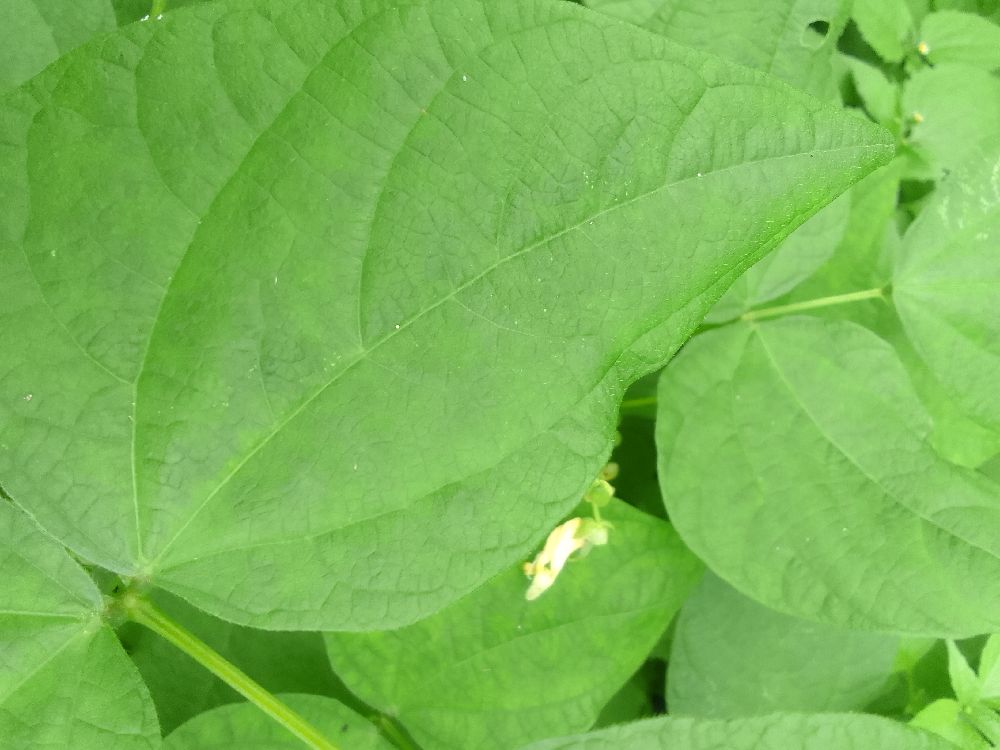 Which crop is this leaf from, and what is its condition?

common bean, healthy
